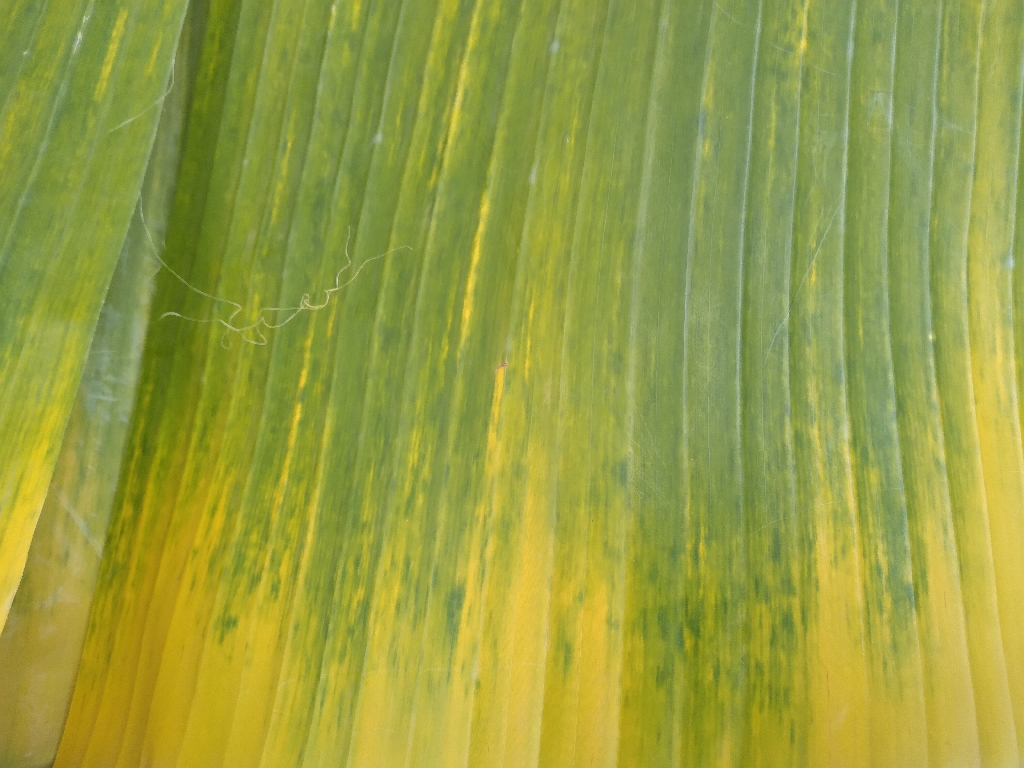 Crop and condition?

banana, fusarium wilt race 1
